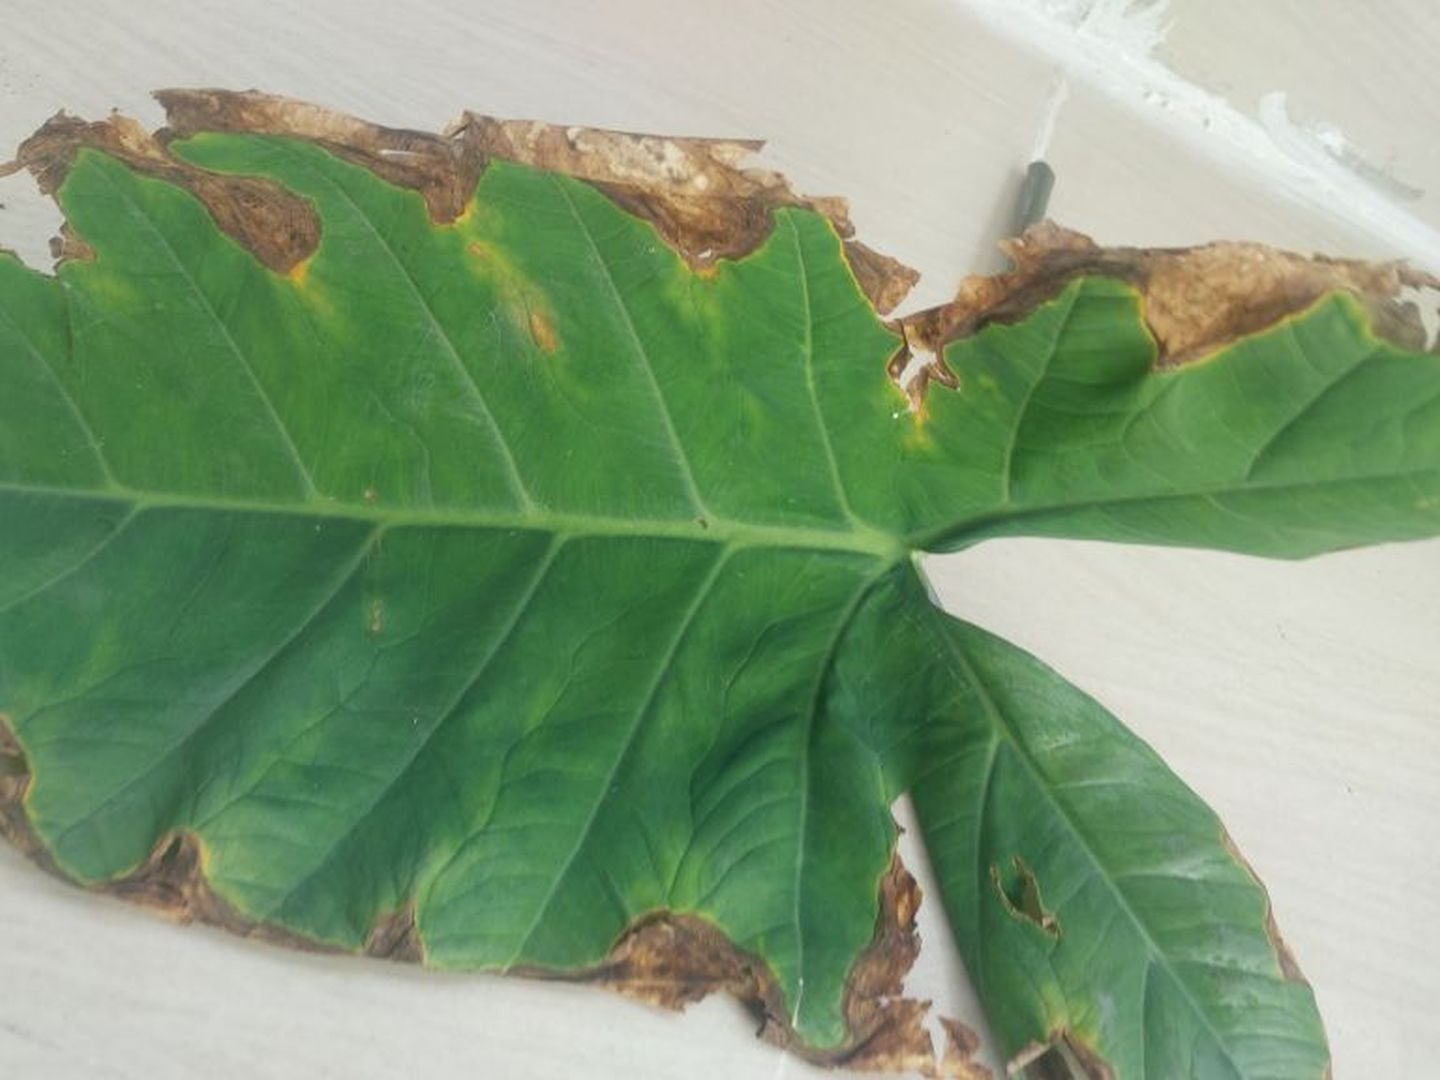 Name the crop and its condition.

taro, leaf blight
